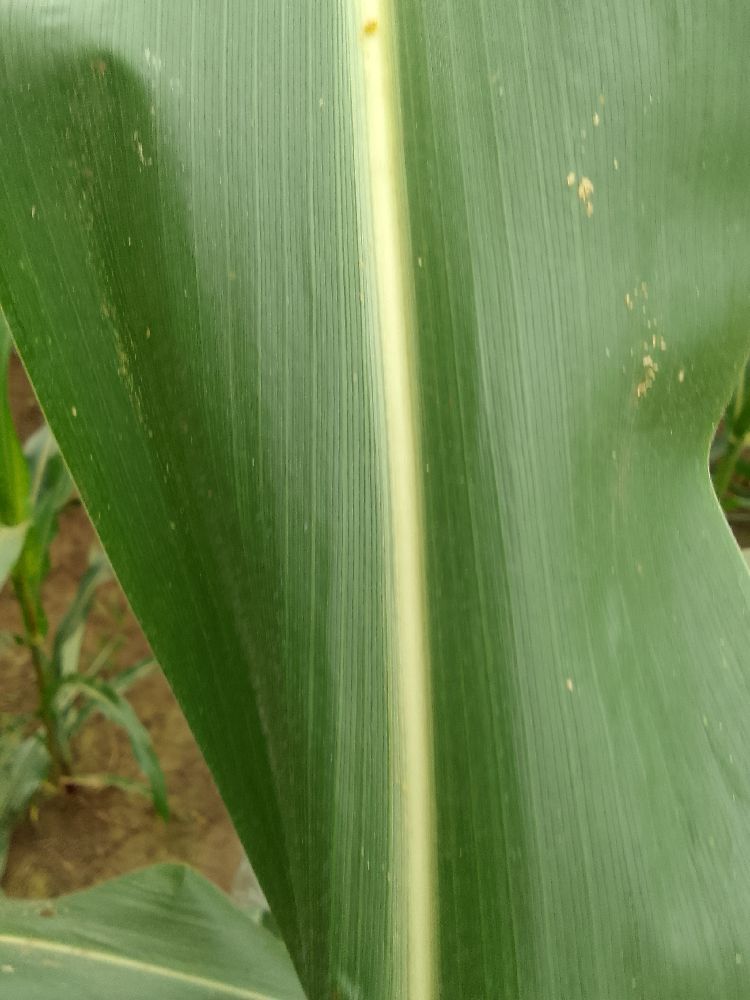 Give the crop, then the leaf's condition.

maize, healthy
